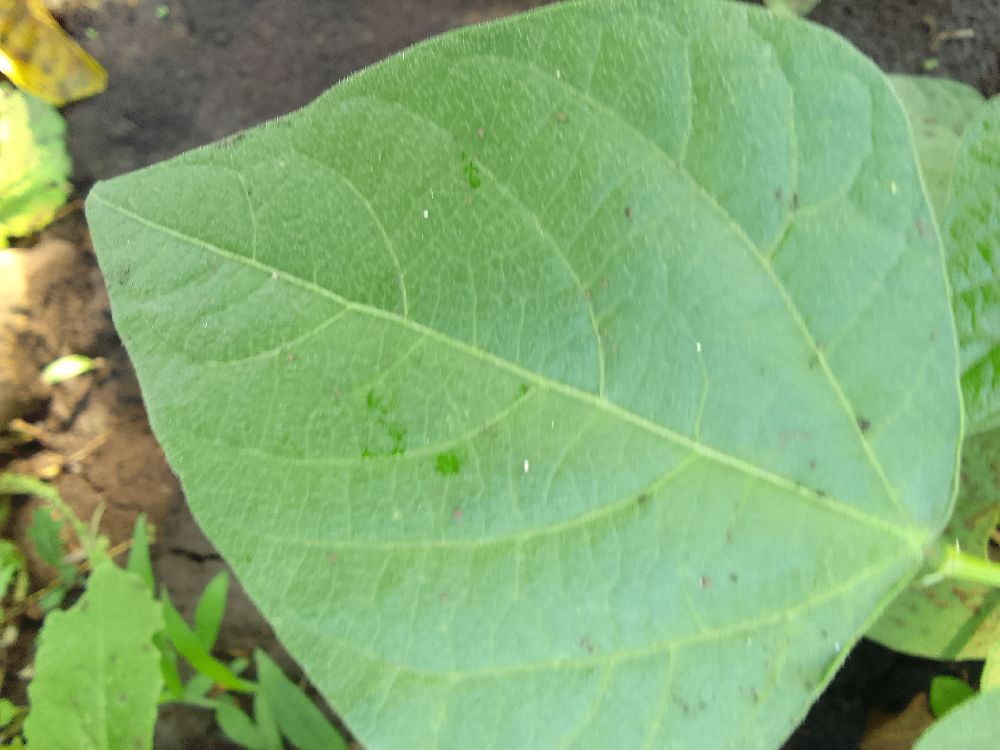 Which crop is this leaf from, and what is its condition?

common bean, healthy
